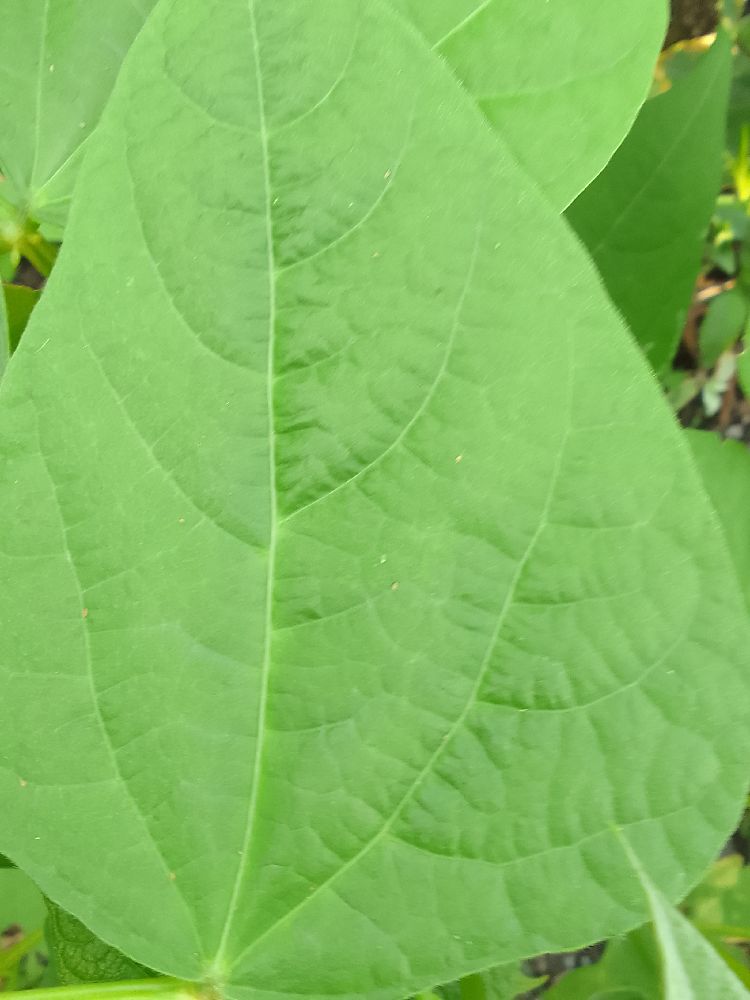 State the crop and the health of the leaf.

common bean, healthy
